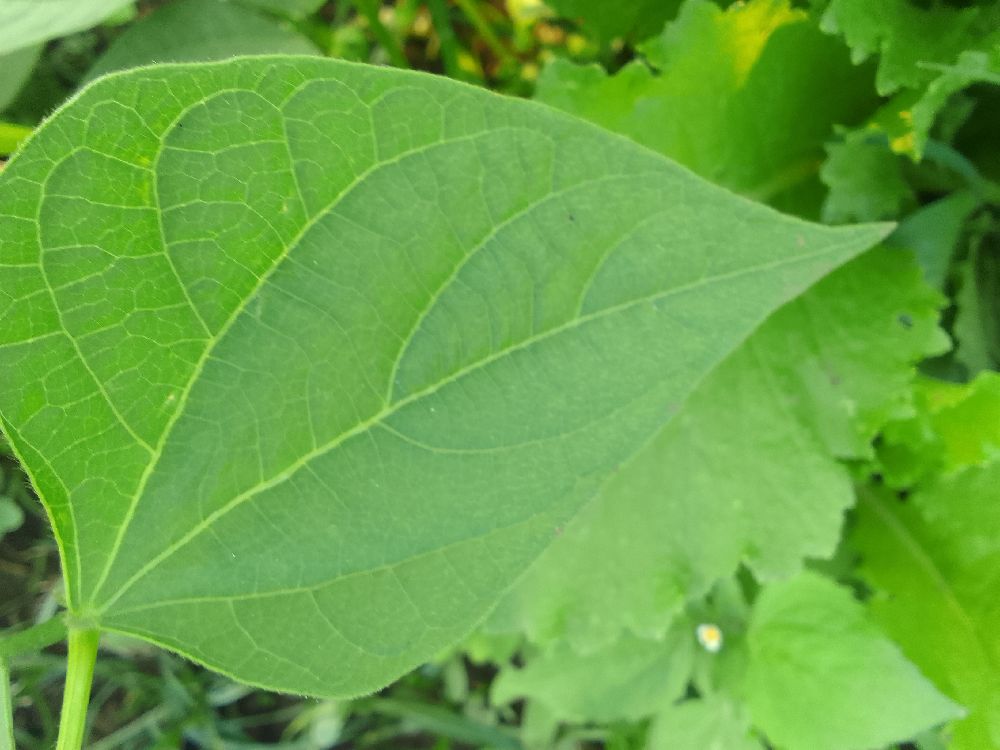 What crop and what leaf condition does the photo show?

common bean, healthy
